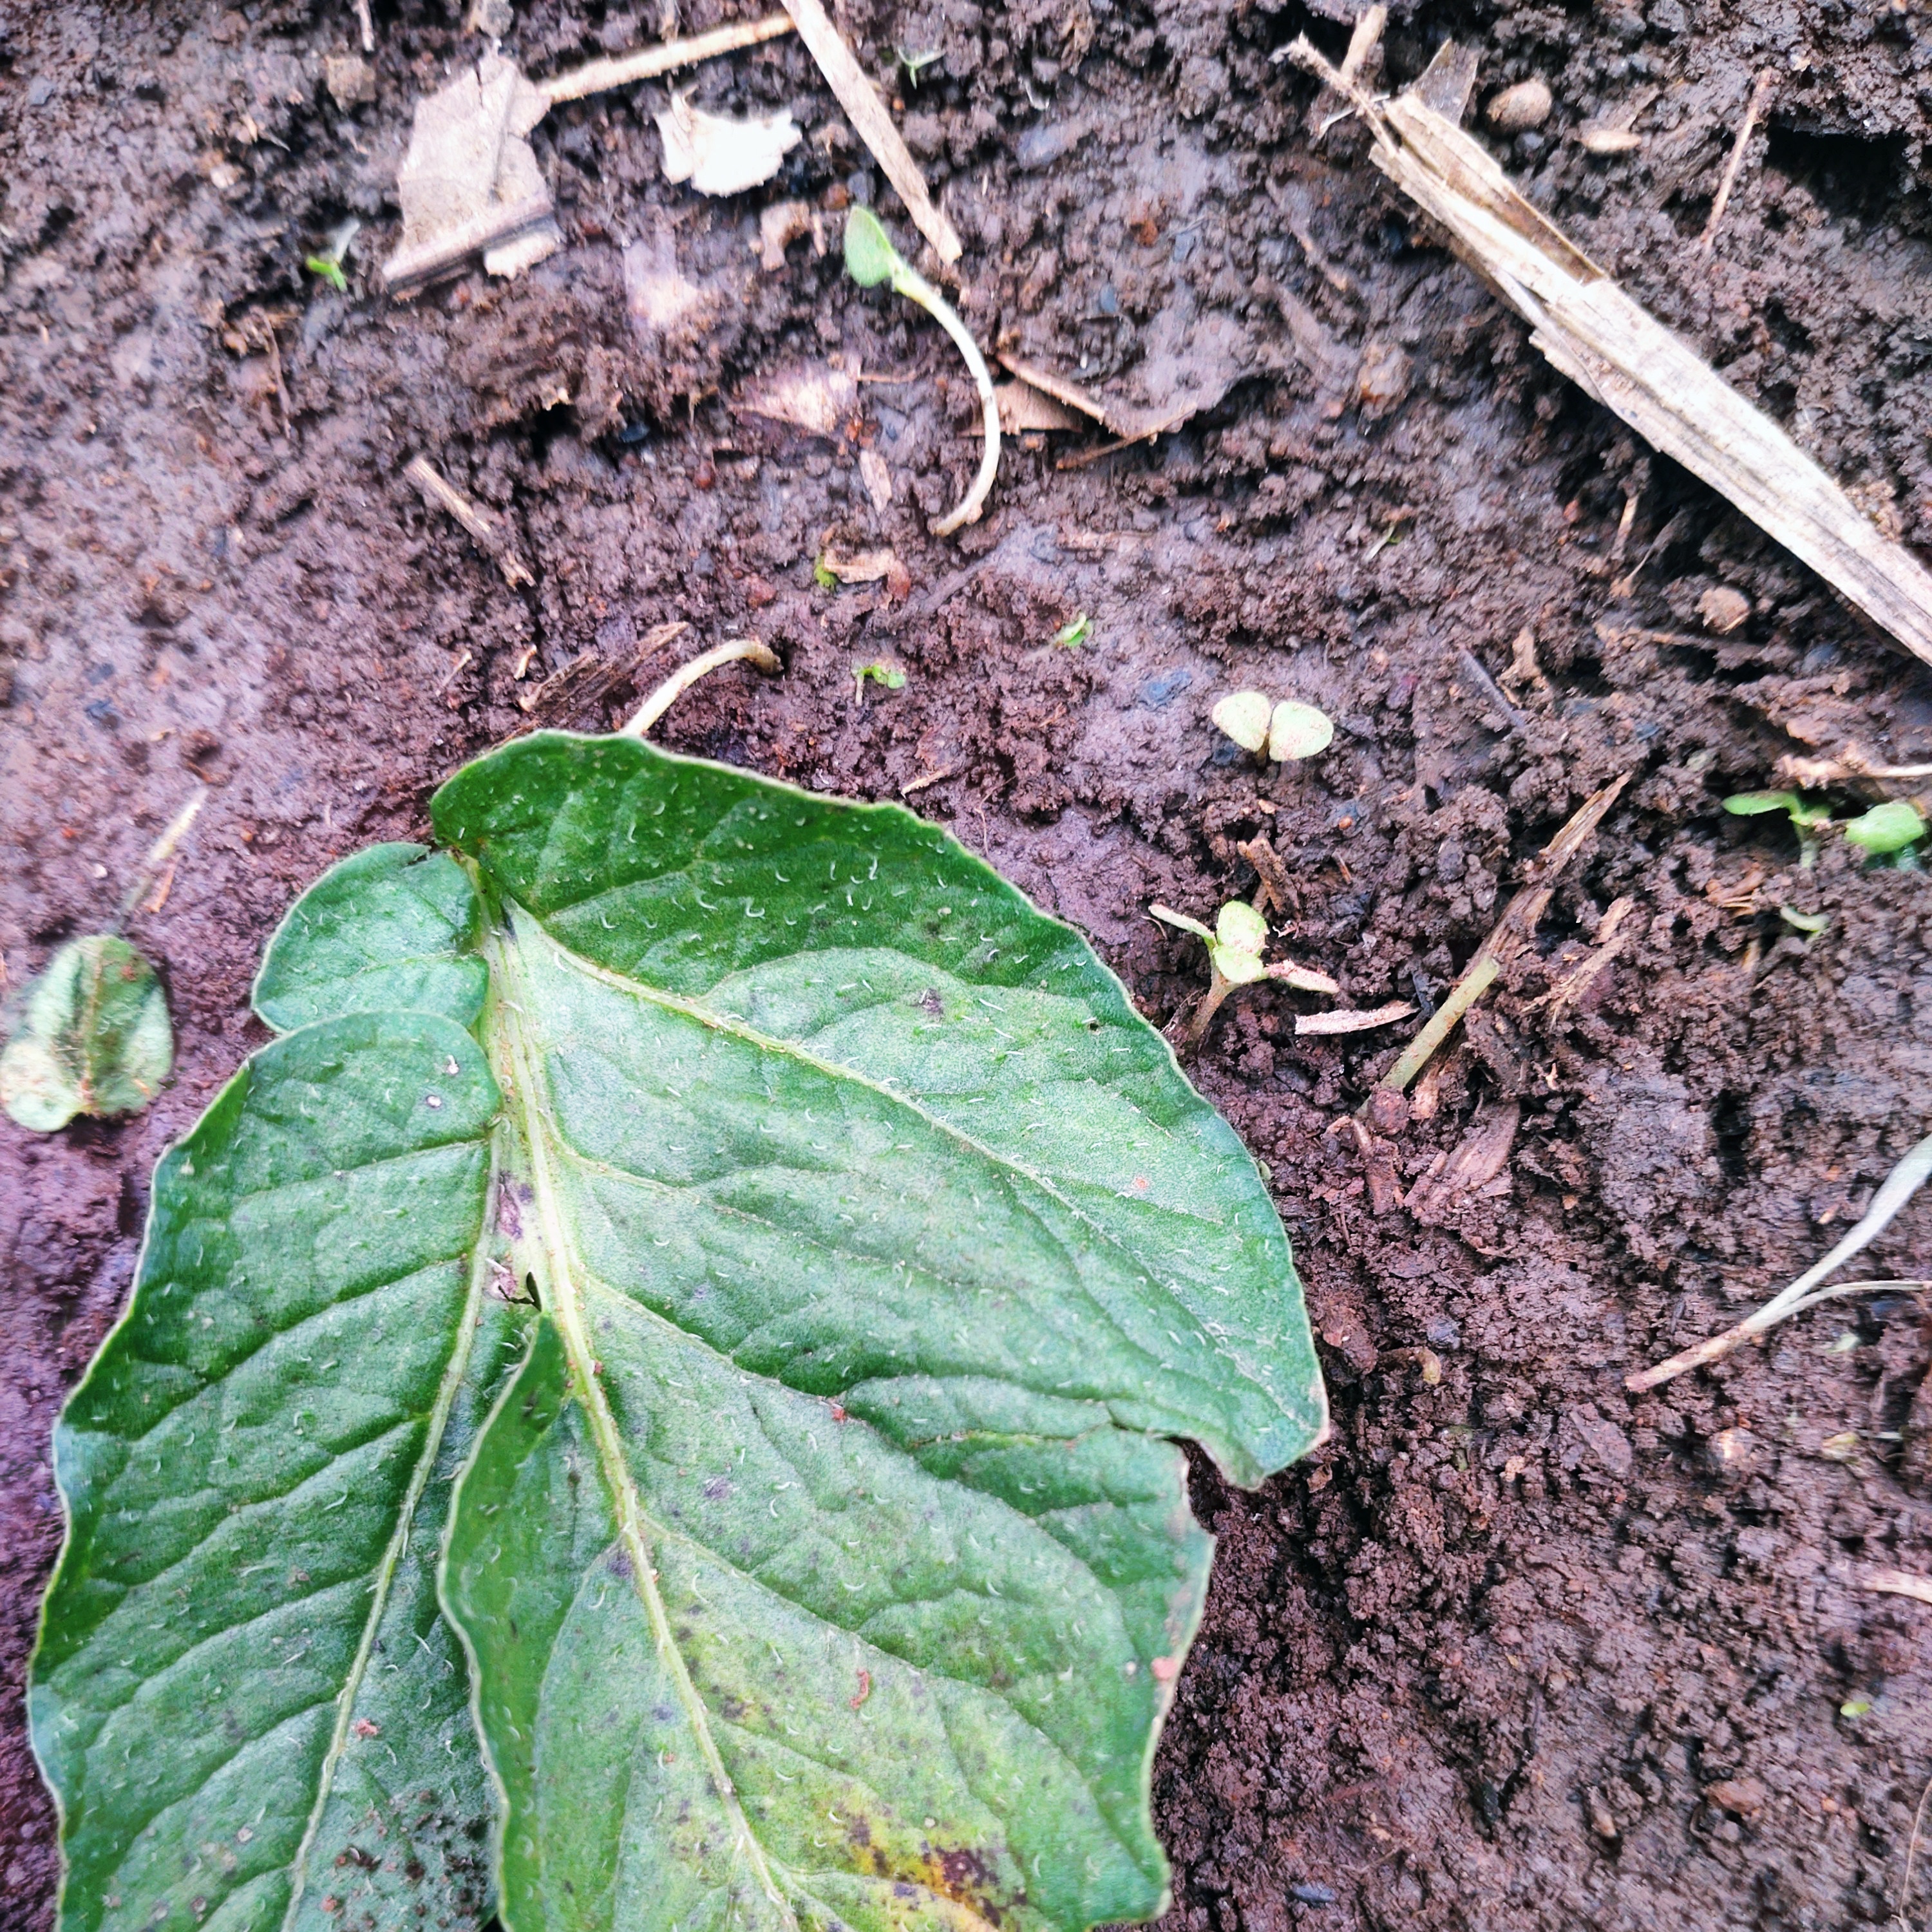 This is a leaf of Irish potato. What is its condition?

late blight
